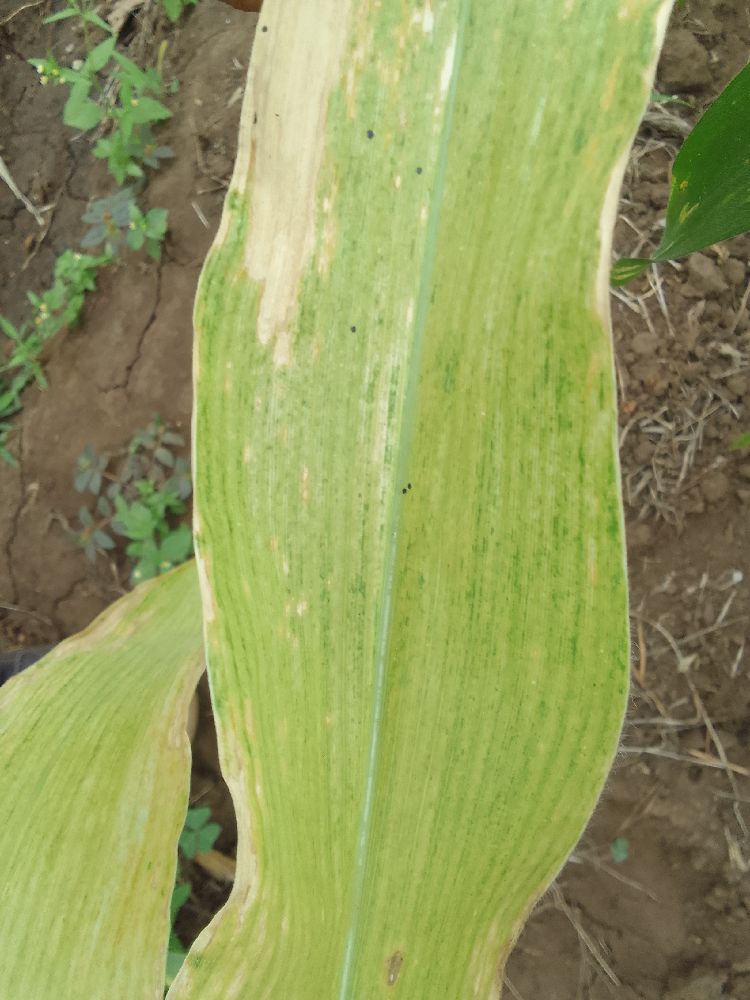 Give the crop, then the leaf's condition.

maize, maize lethal necrosis
